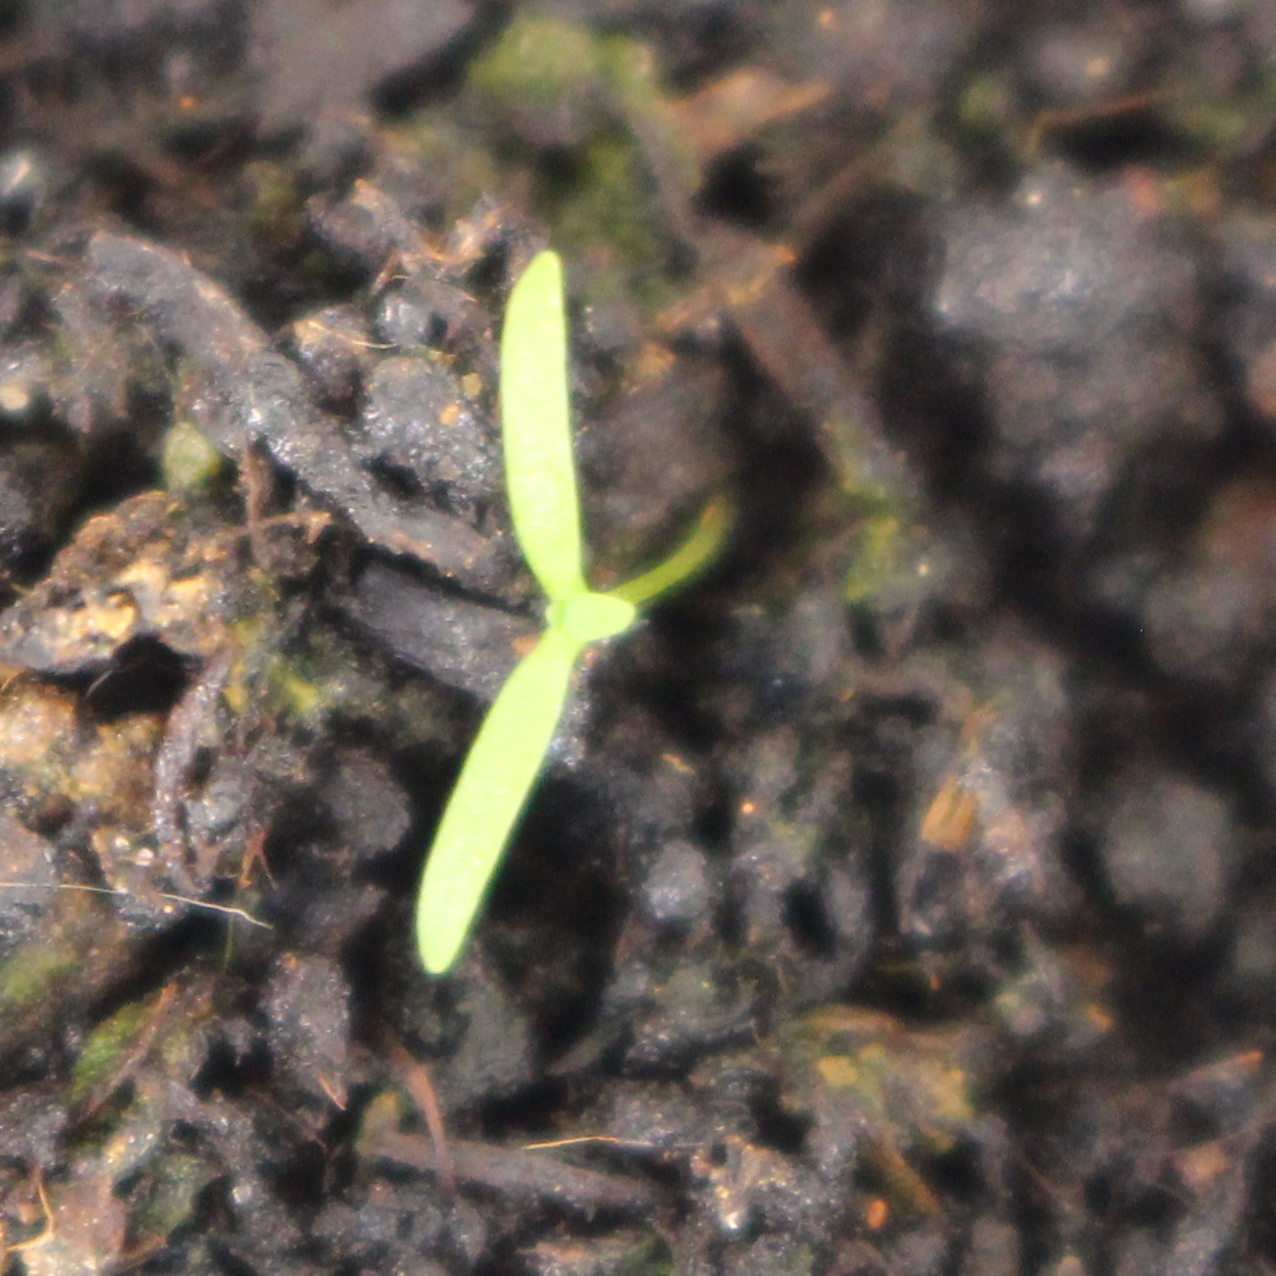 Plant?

Papaver rhoeas
